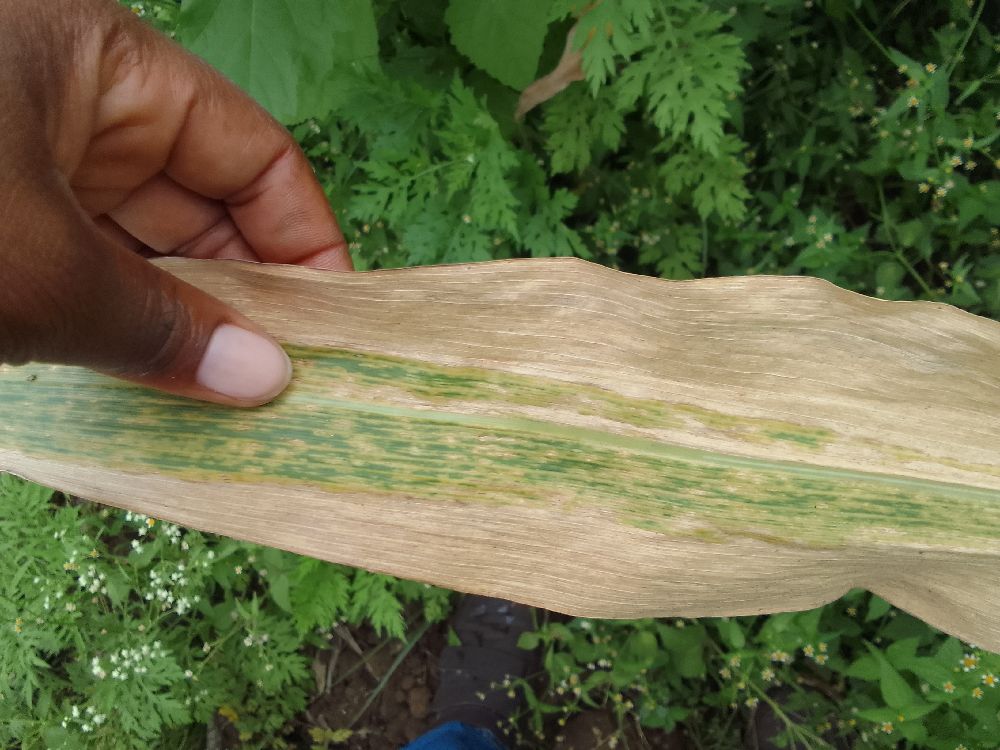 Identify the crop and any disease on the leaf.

maize, maize lethal necrosis
